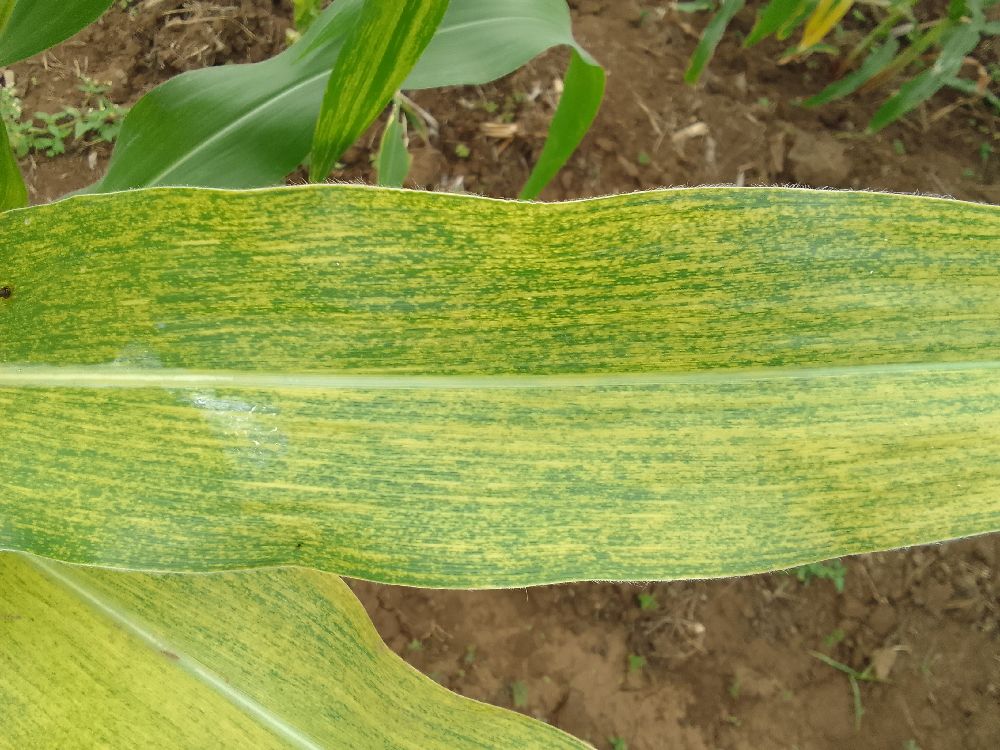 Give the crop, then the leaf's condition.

maize, maize lethal necrosis
